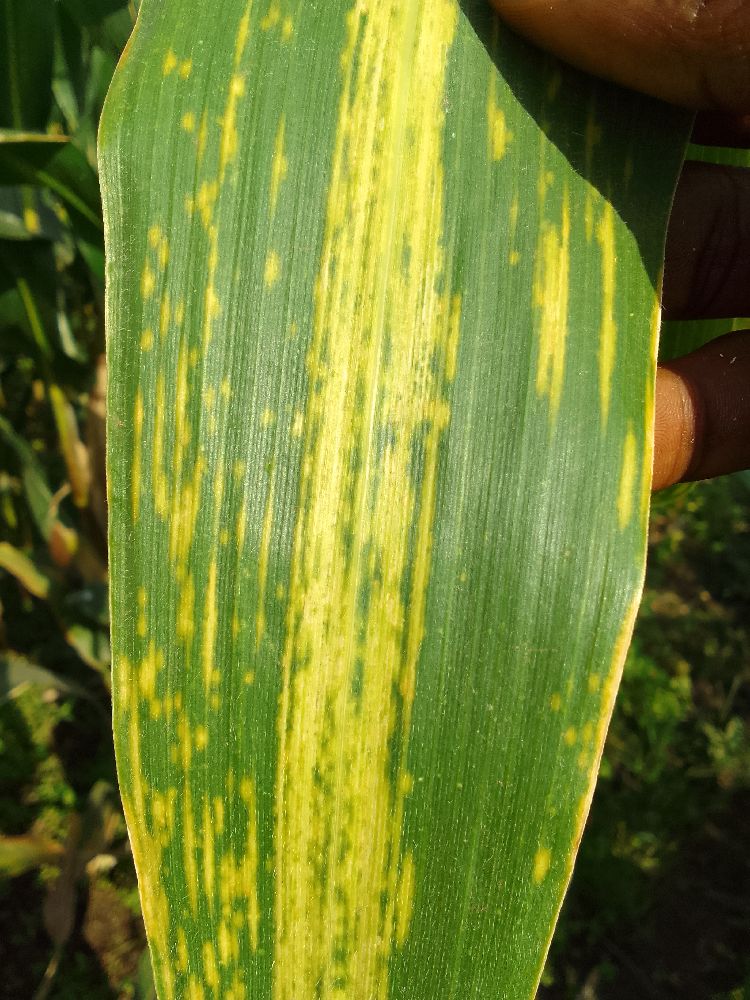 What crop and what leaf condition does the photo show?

maize, maize lethal necrosis
